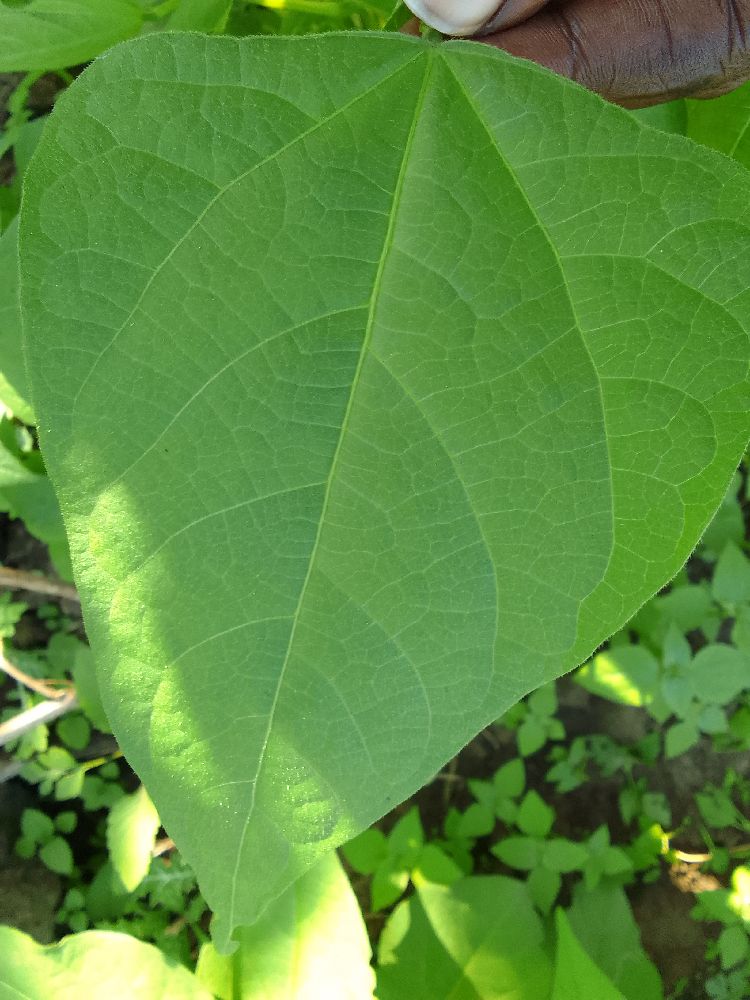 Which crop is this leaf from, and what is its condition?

common bean, healthy
